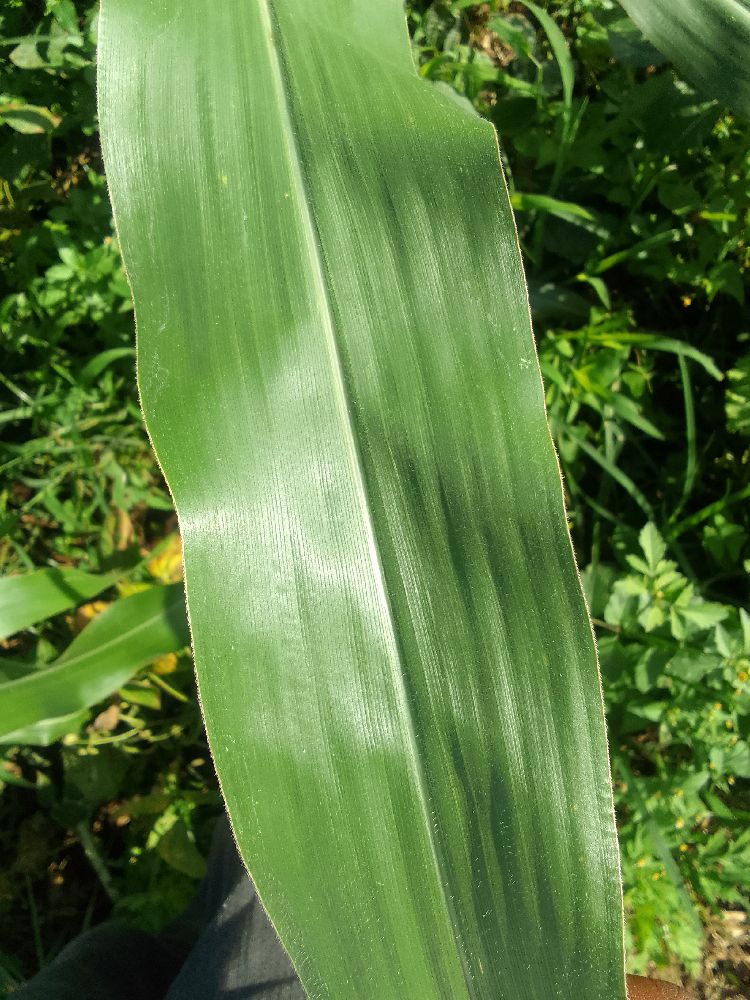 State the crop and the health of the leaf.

maize, healthy
